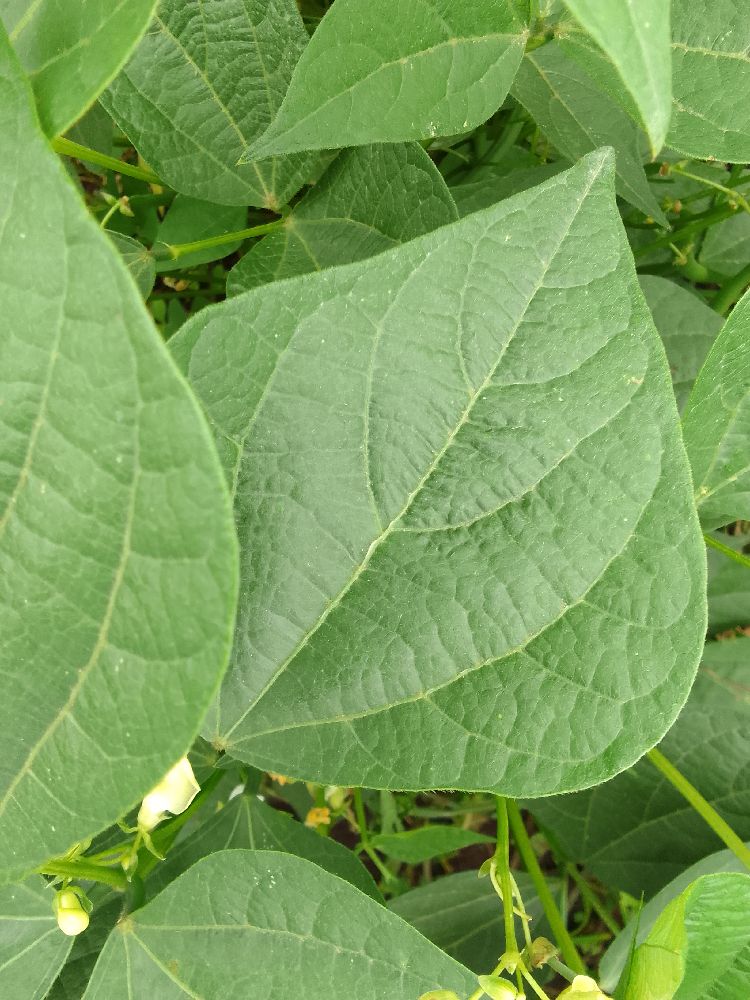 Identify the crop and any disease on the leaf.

common bean, healthy
